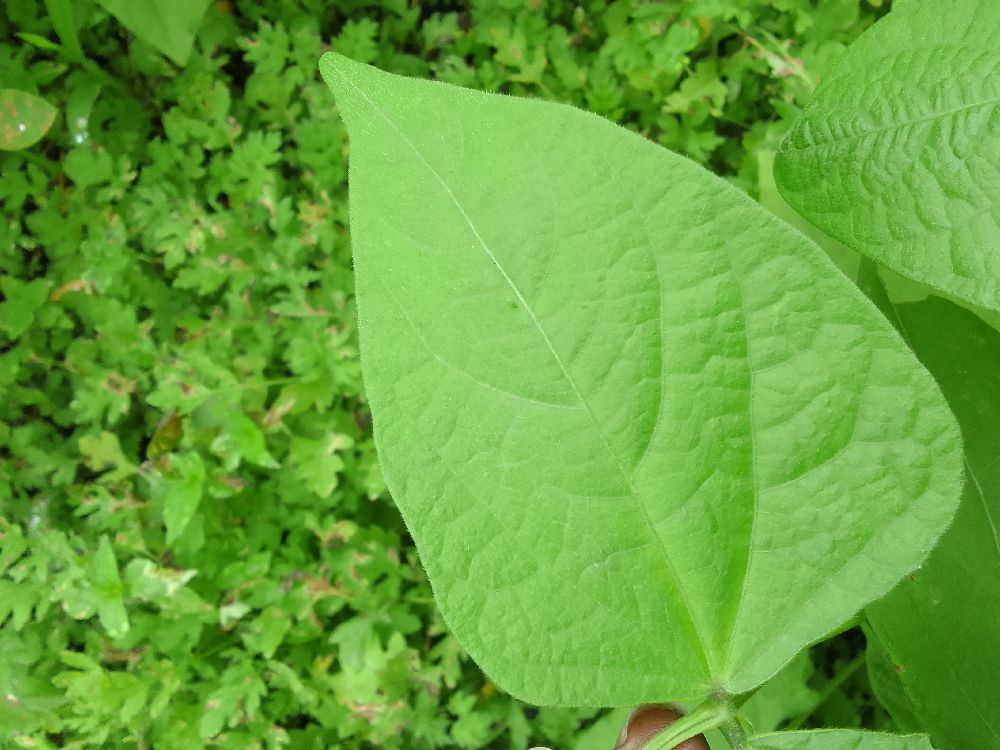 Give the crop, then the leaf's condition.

common bean, healthy
